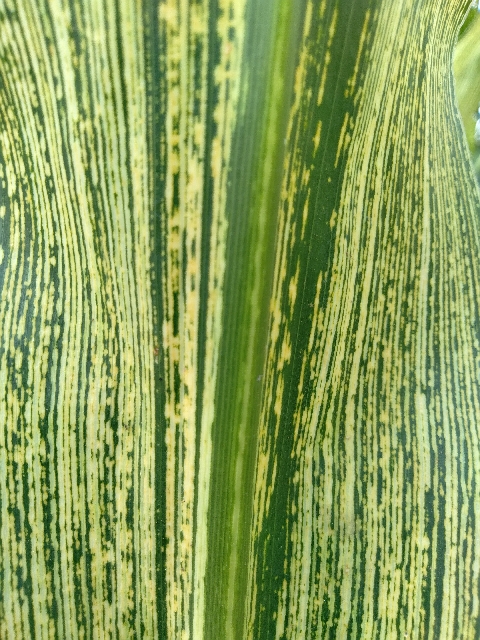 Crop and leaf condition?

maize, maize streak virus
